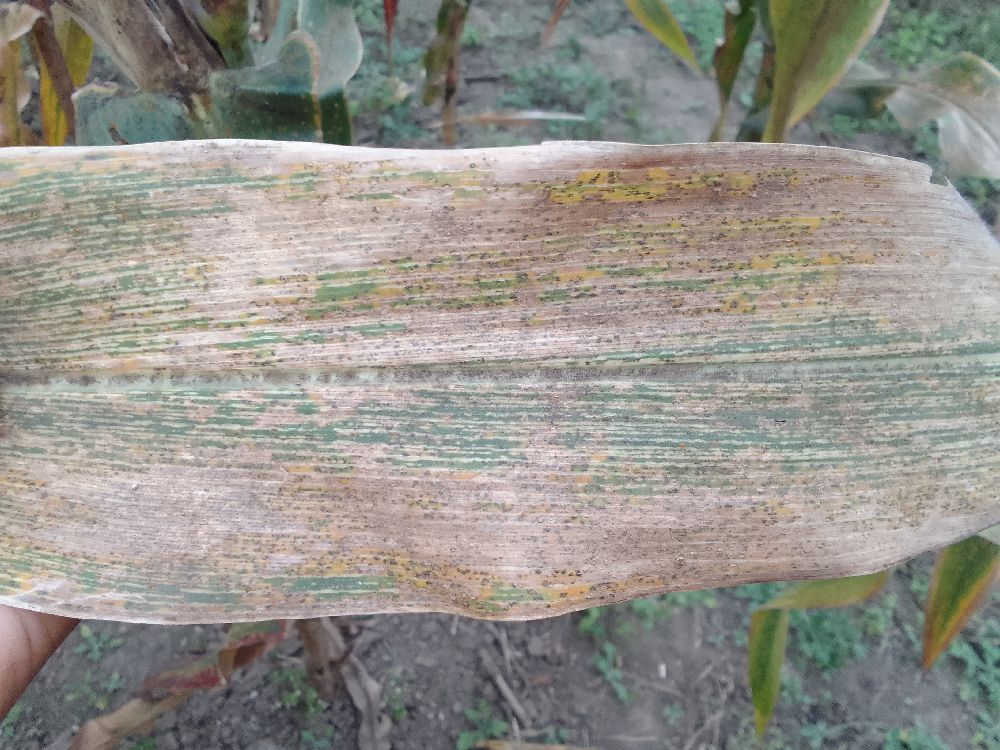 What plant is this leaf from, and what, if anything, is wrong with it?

maize, maize streak virus
